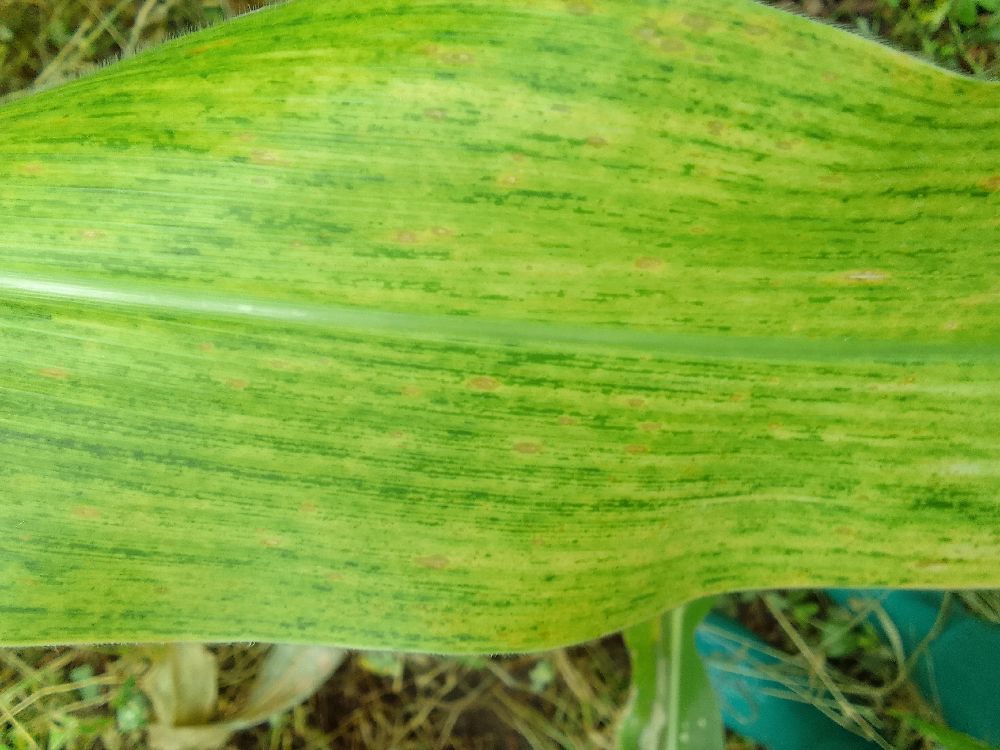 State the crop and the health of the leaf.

maize, maize lethal necrosis
